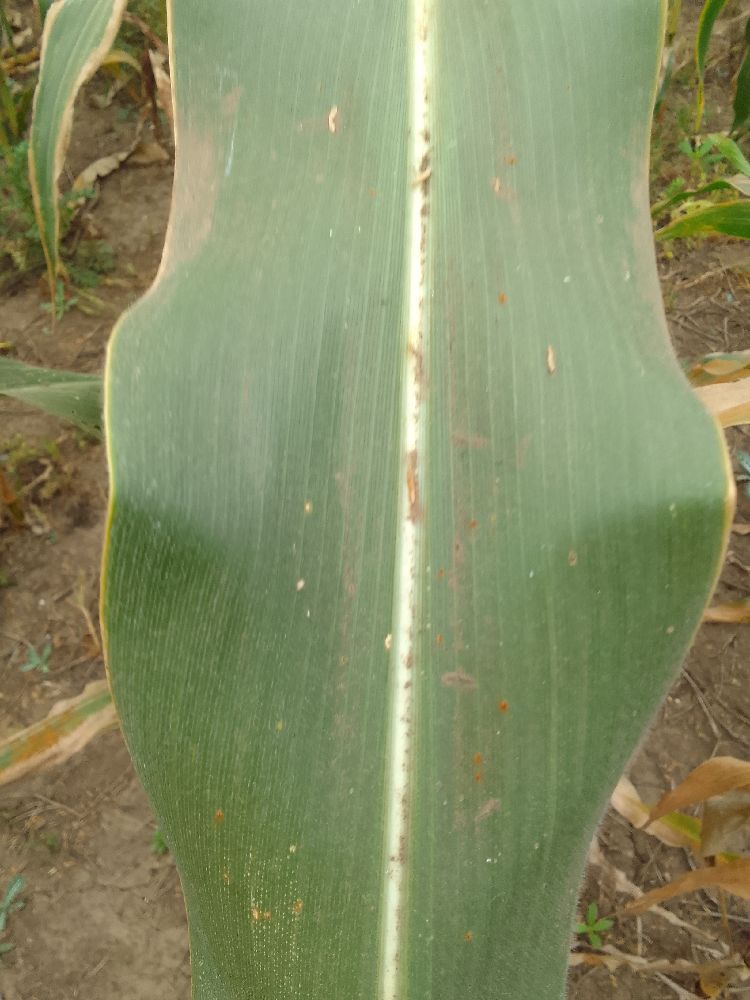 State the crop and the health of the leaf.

maize, healthy
